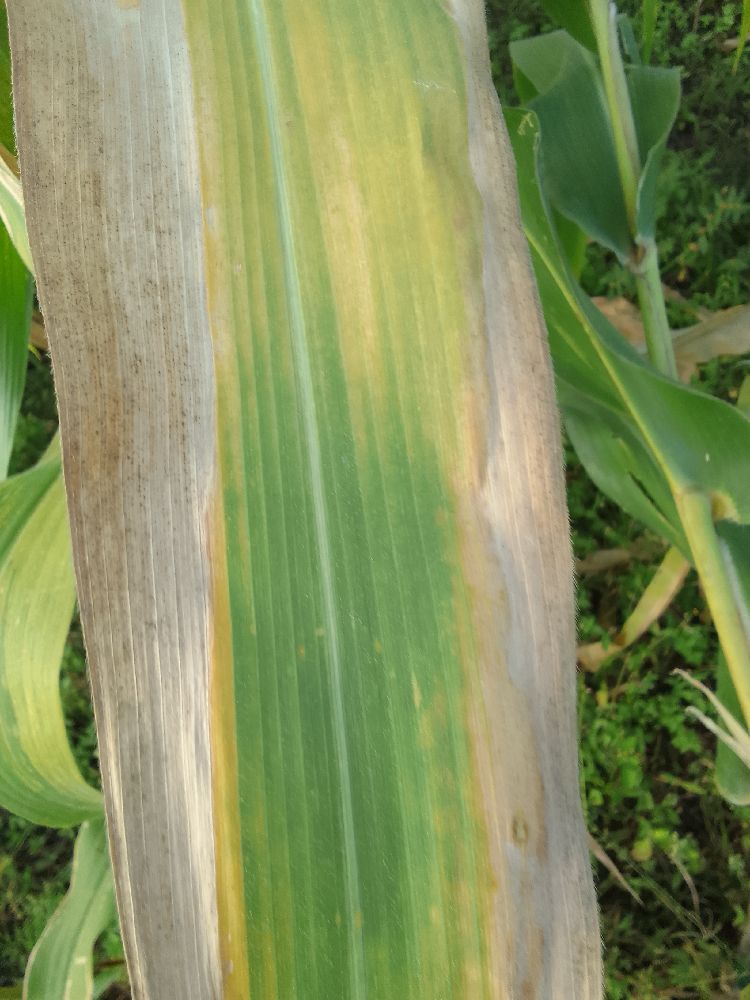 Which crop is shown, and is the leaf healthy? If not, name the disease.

maize, maize lethal necrosis
